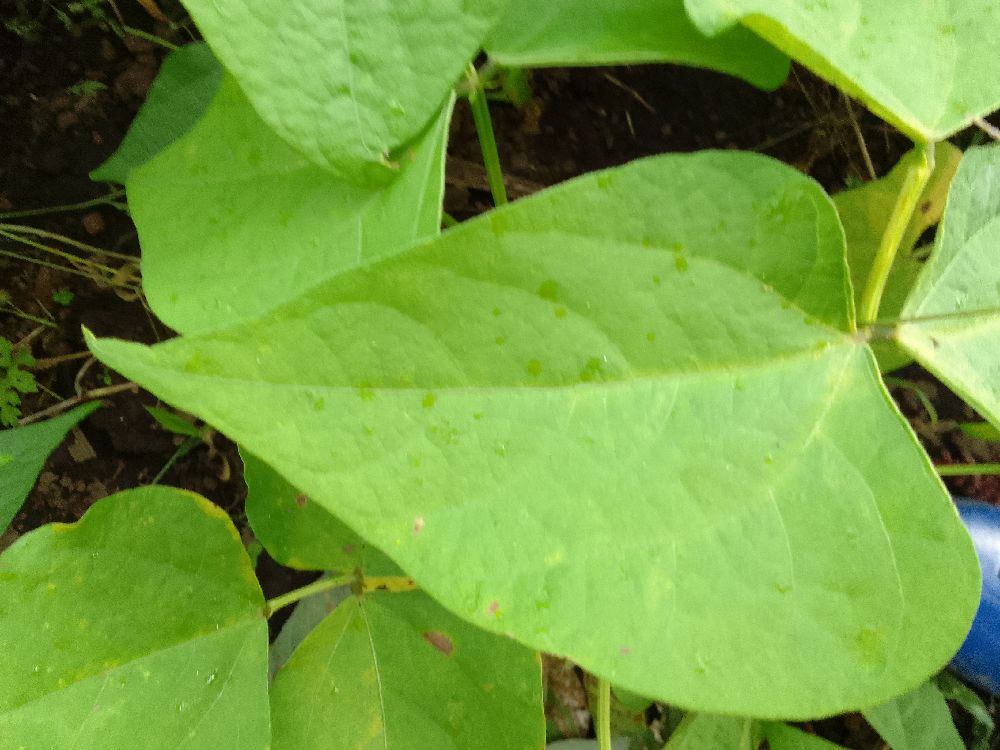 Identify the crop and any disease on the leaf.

common bean, healthy
